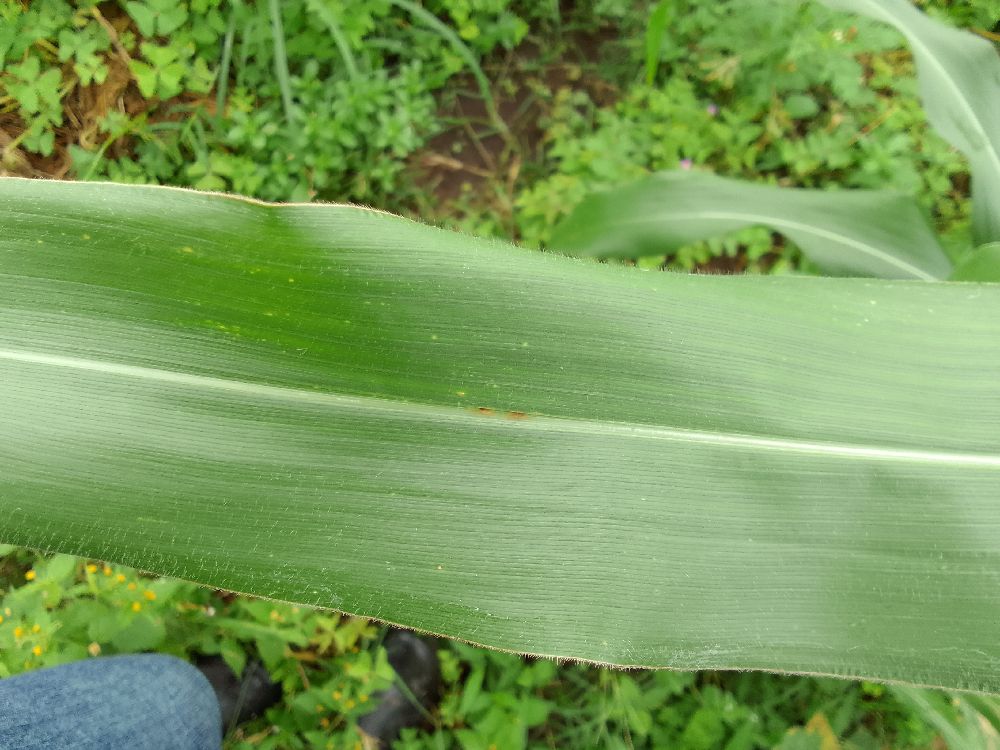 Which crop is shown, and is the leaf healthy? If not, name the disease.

maize, healthy
